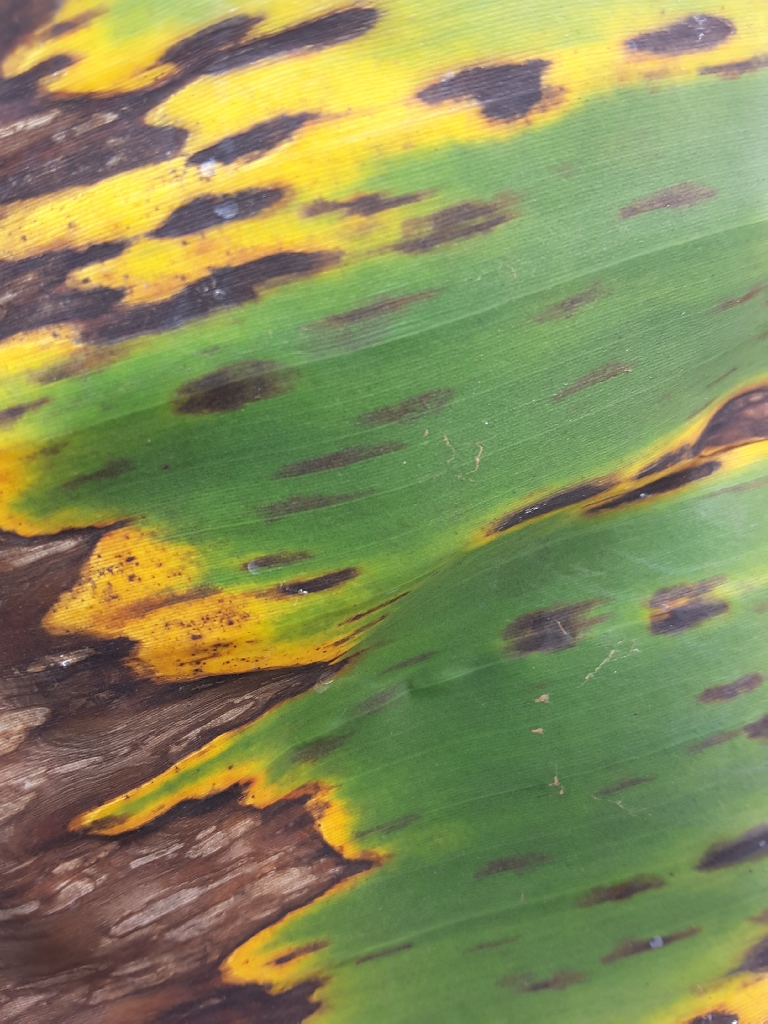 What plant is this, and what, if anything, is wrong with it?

banana, black sigatoka
